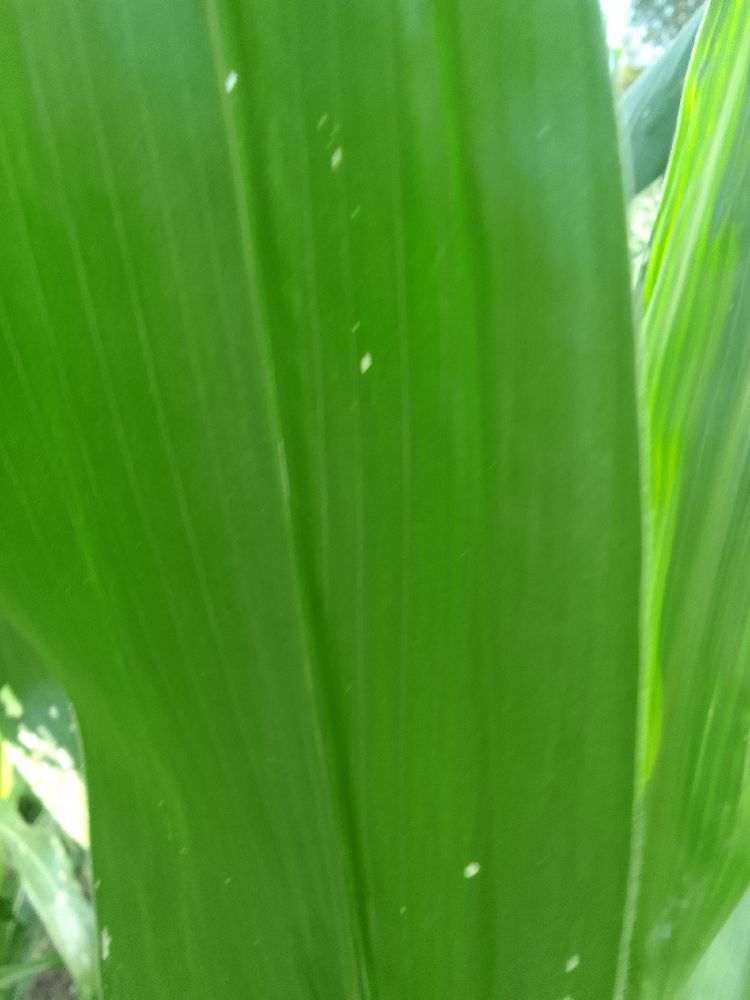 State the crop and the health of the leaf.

maize, healthy
